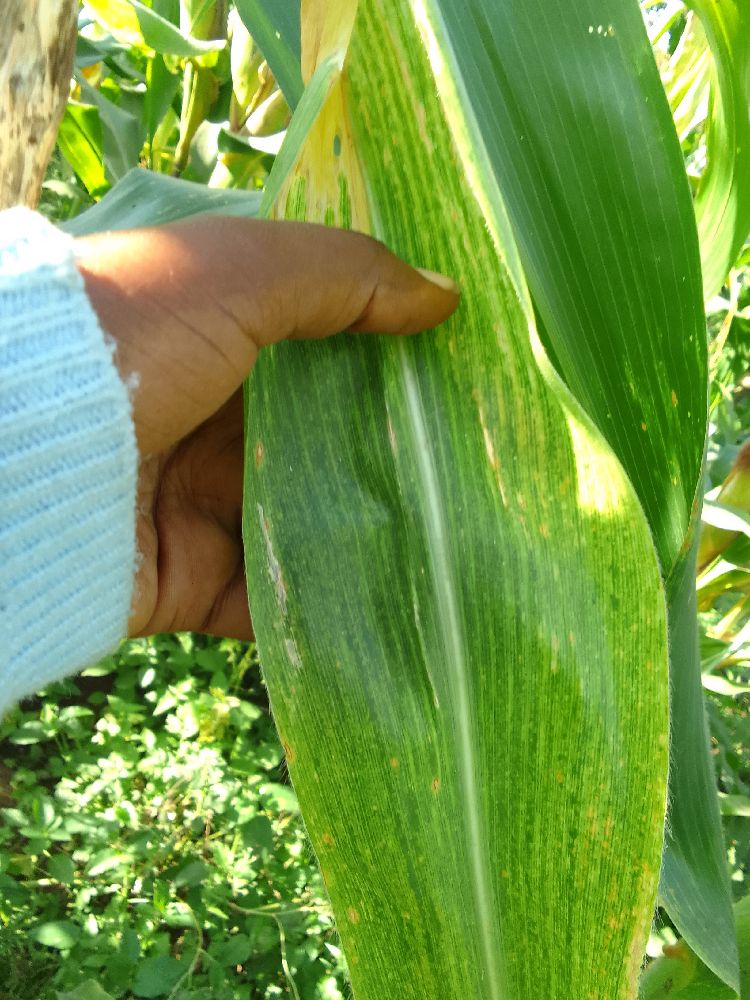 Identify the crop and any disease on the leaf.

maize, maize lethal necrosis
